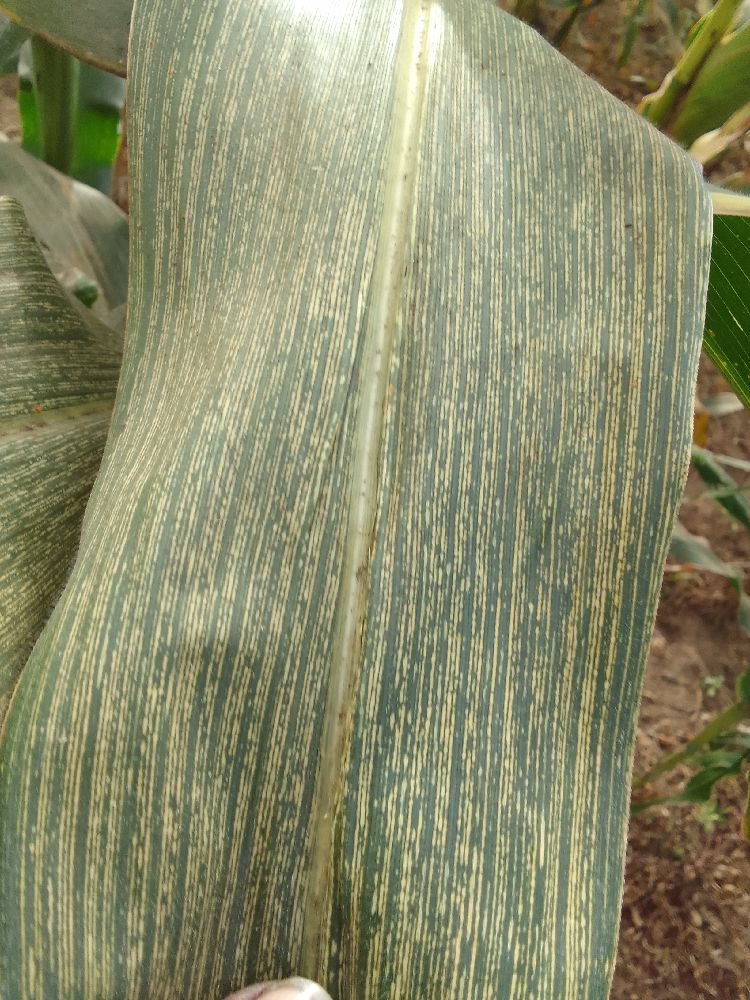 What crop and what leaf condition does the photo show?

maize, maize streak virus
